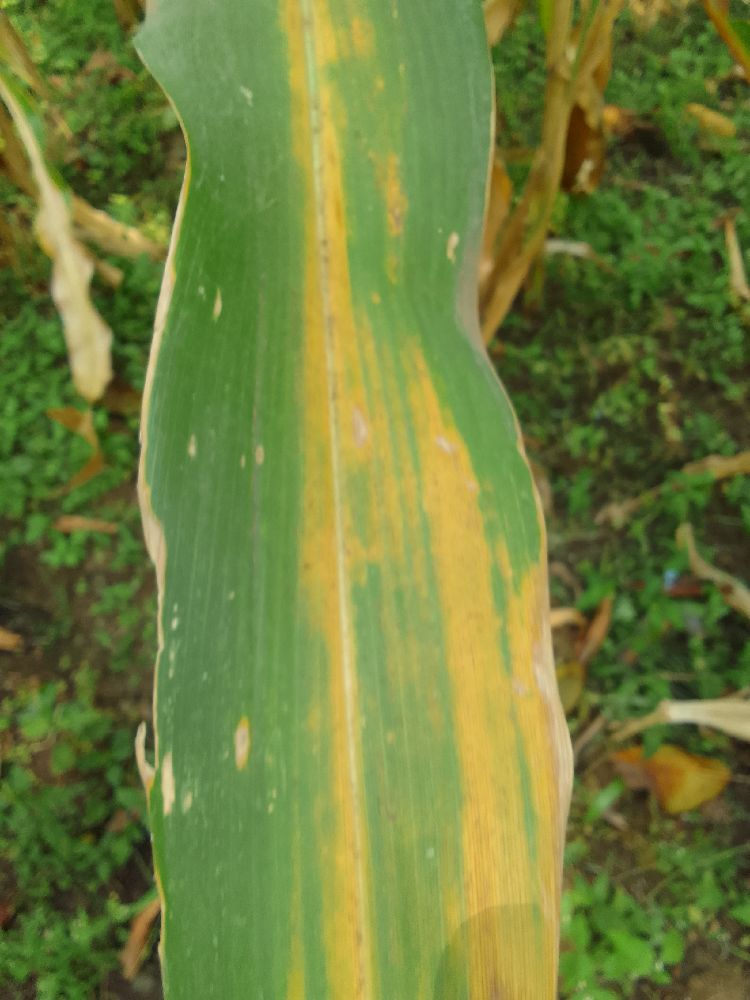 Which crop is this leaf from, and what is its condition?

maize, maize lethal necrosis
